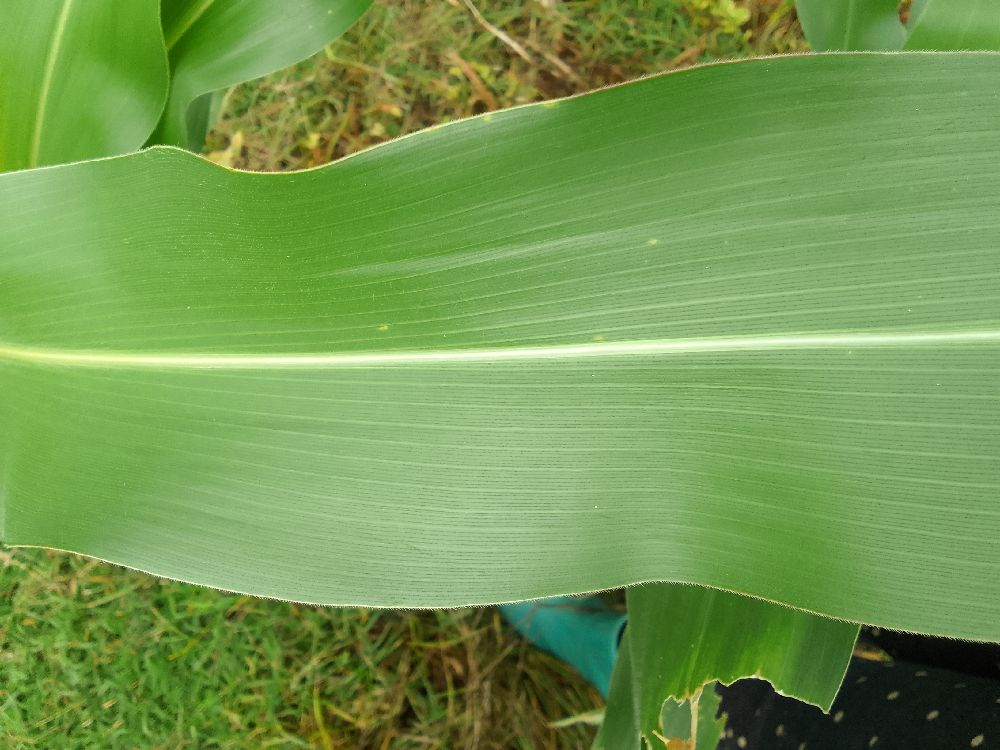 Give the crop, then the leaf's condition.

maize, healthy
